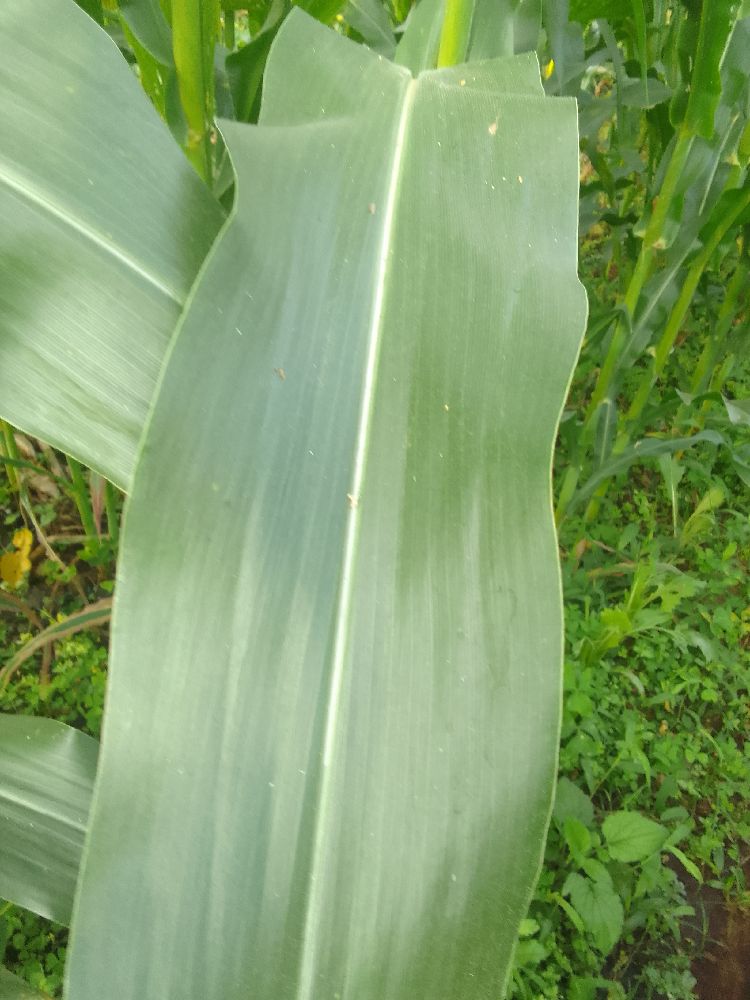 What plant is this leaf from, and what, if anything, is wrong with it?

maize, healthy
